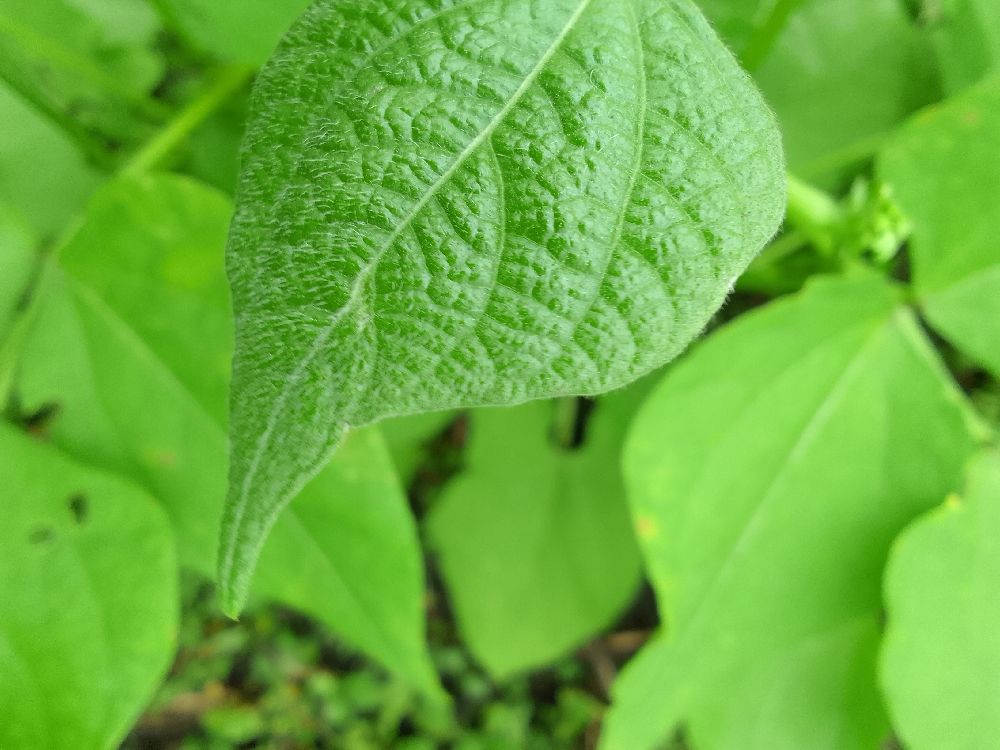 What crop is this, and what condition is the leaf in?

common bean, healthy
